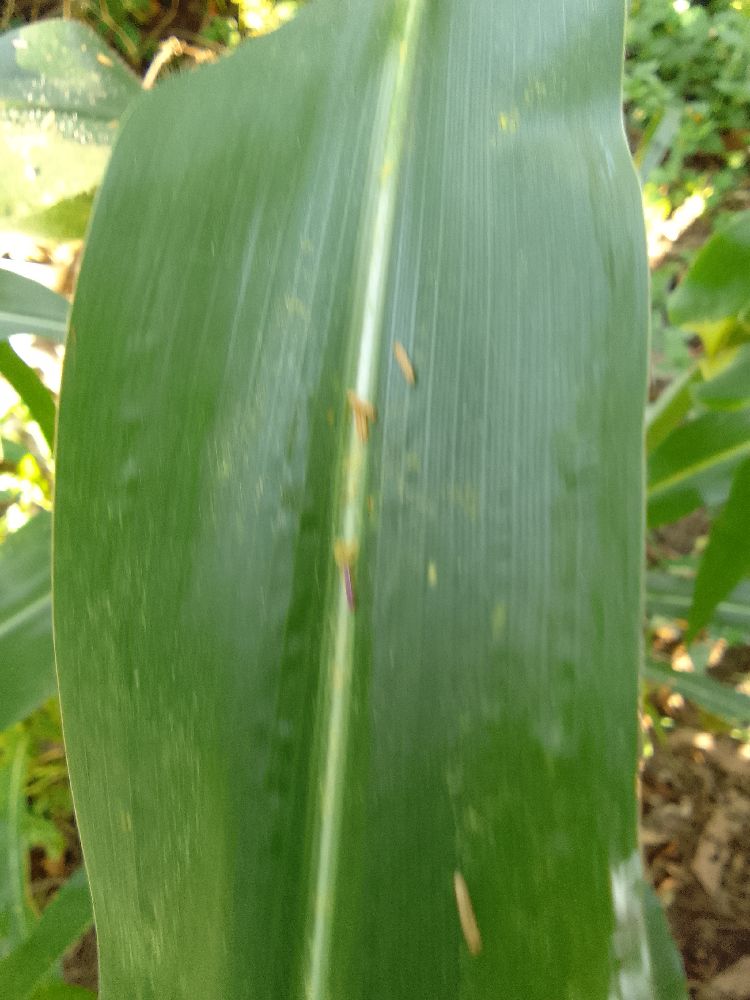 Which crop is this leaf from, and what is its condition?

maize, healthy
